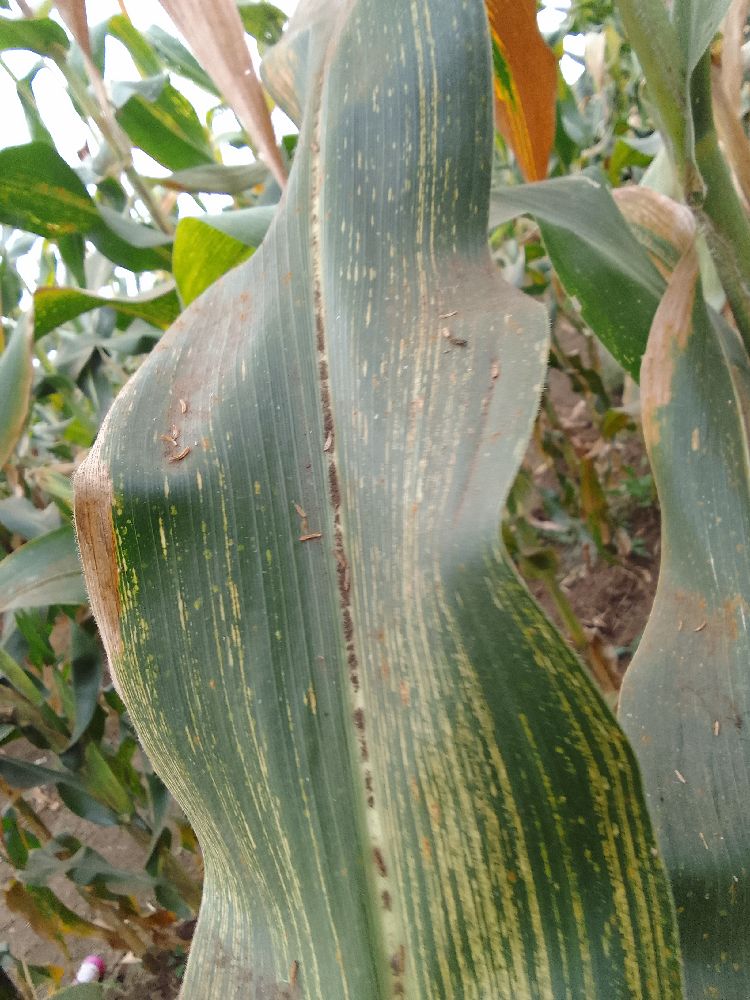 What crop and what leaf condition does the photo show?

maize, maize streak virus
